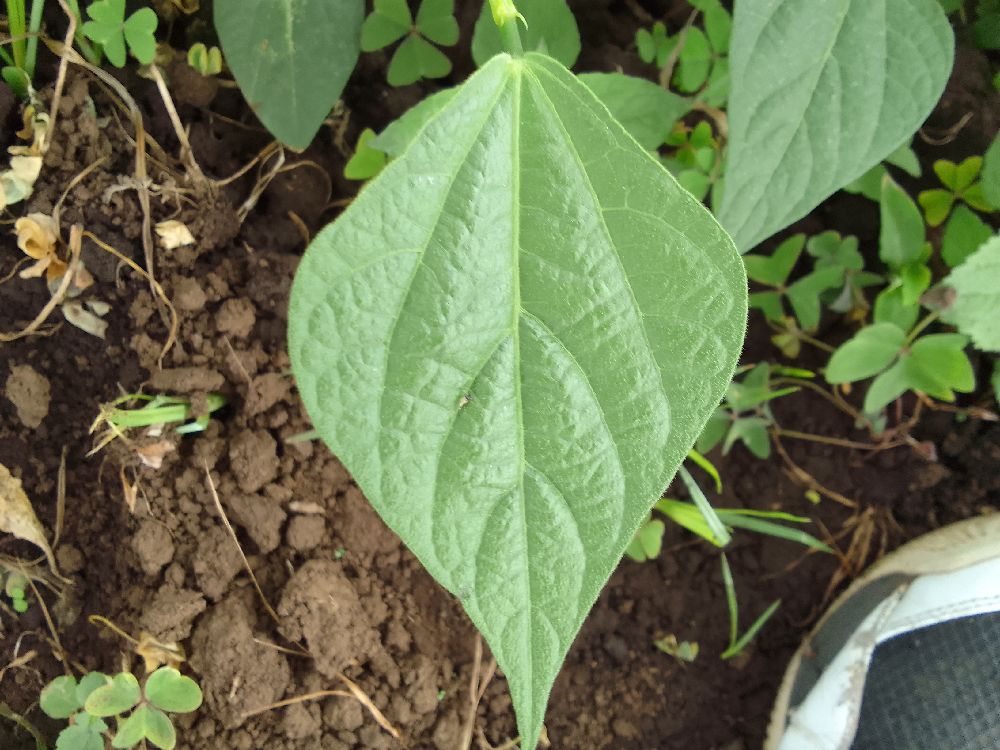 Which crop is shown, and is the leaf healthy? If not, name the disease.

common bean, healthy
